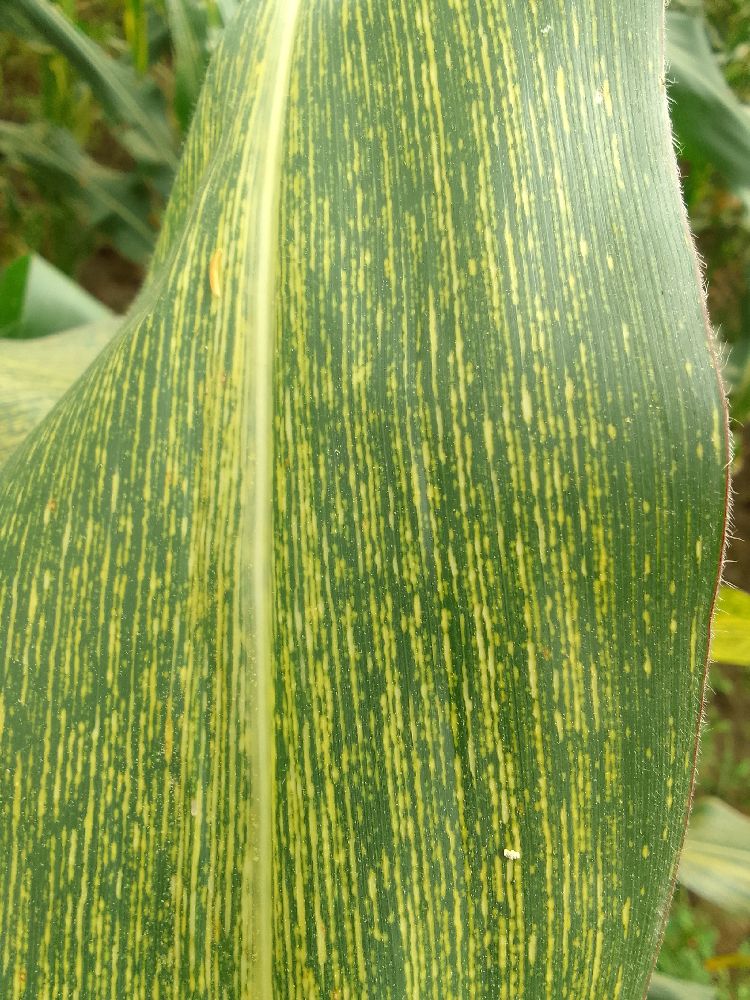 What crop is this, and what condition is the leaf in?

maize, maize streak virus
